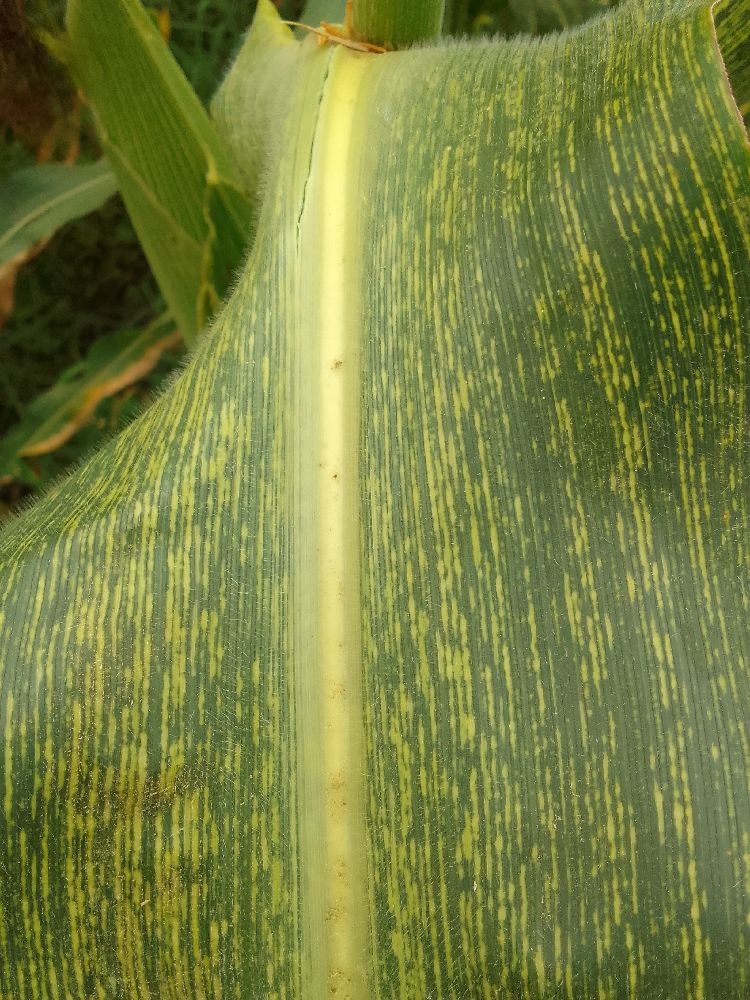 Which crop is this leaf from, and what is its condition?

maize, maize streak virus
